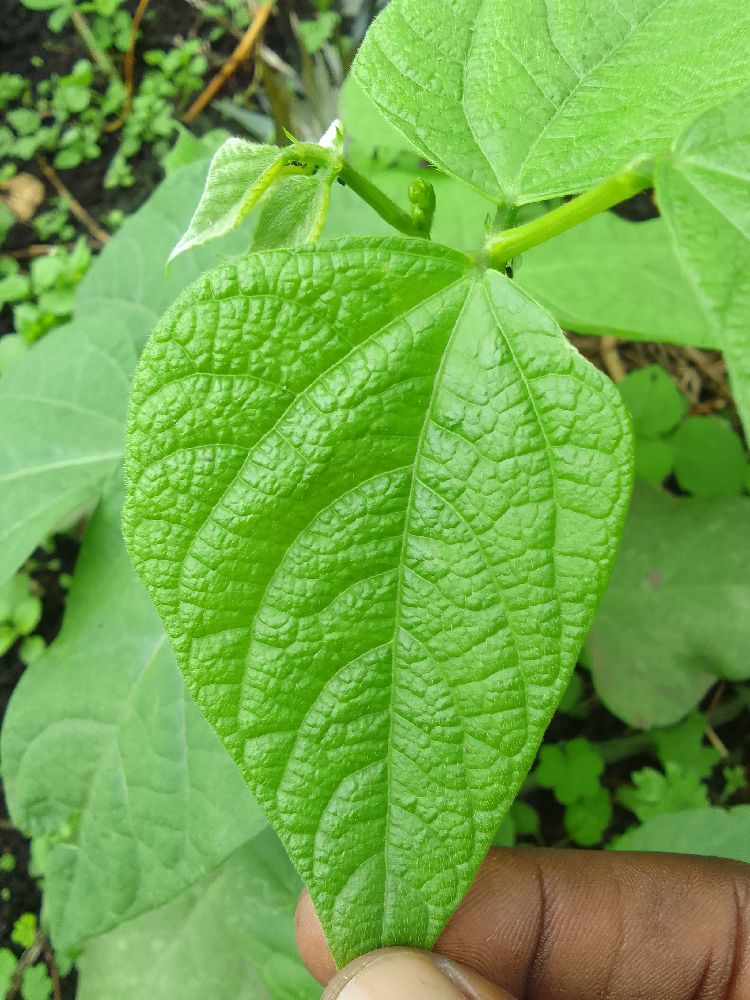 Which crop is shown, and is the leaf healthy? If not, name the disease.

common bean, healthy
